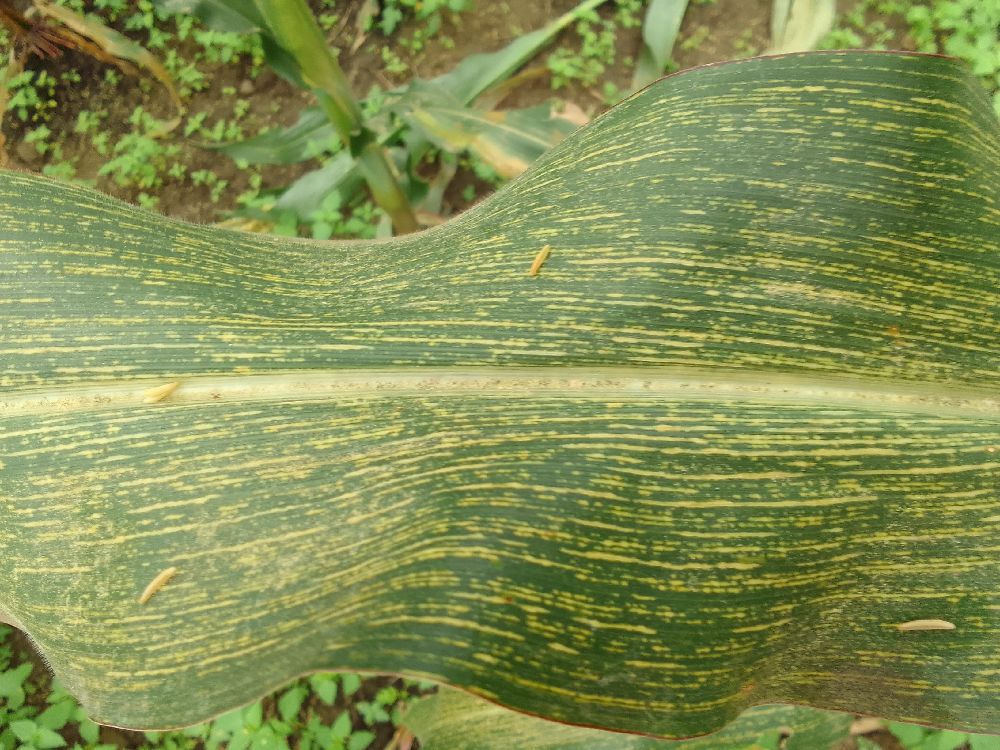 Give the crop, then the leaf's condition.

maize, maize streak virus
